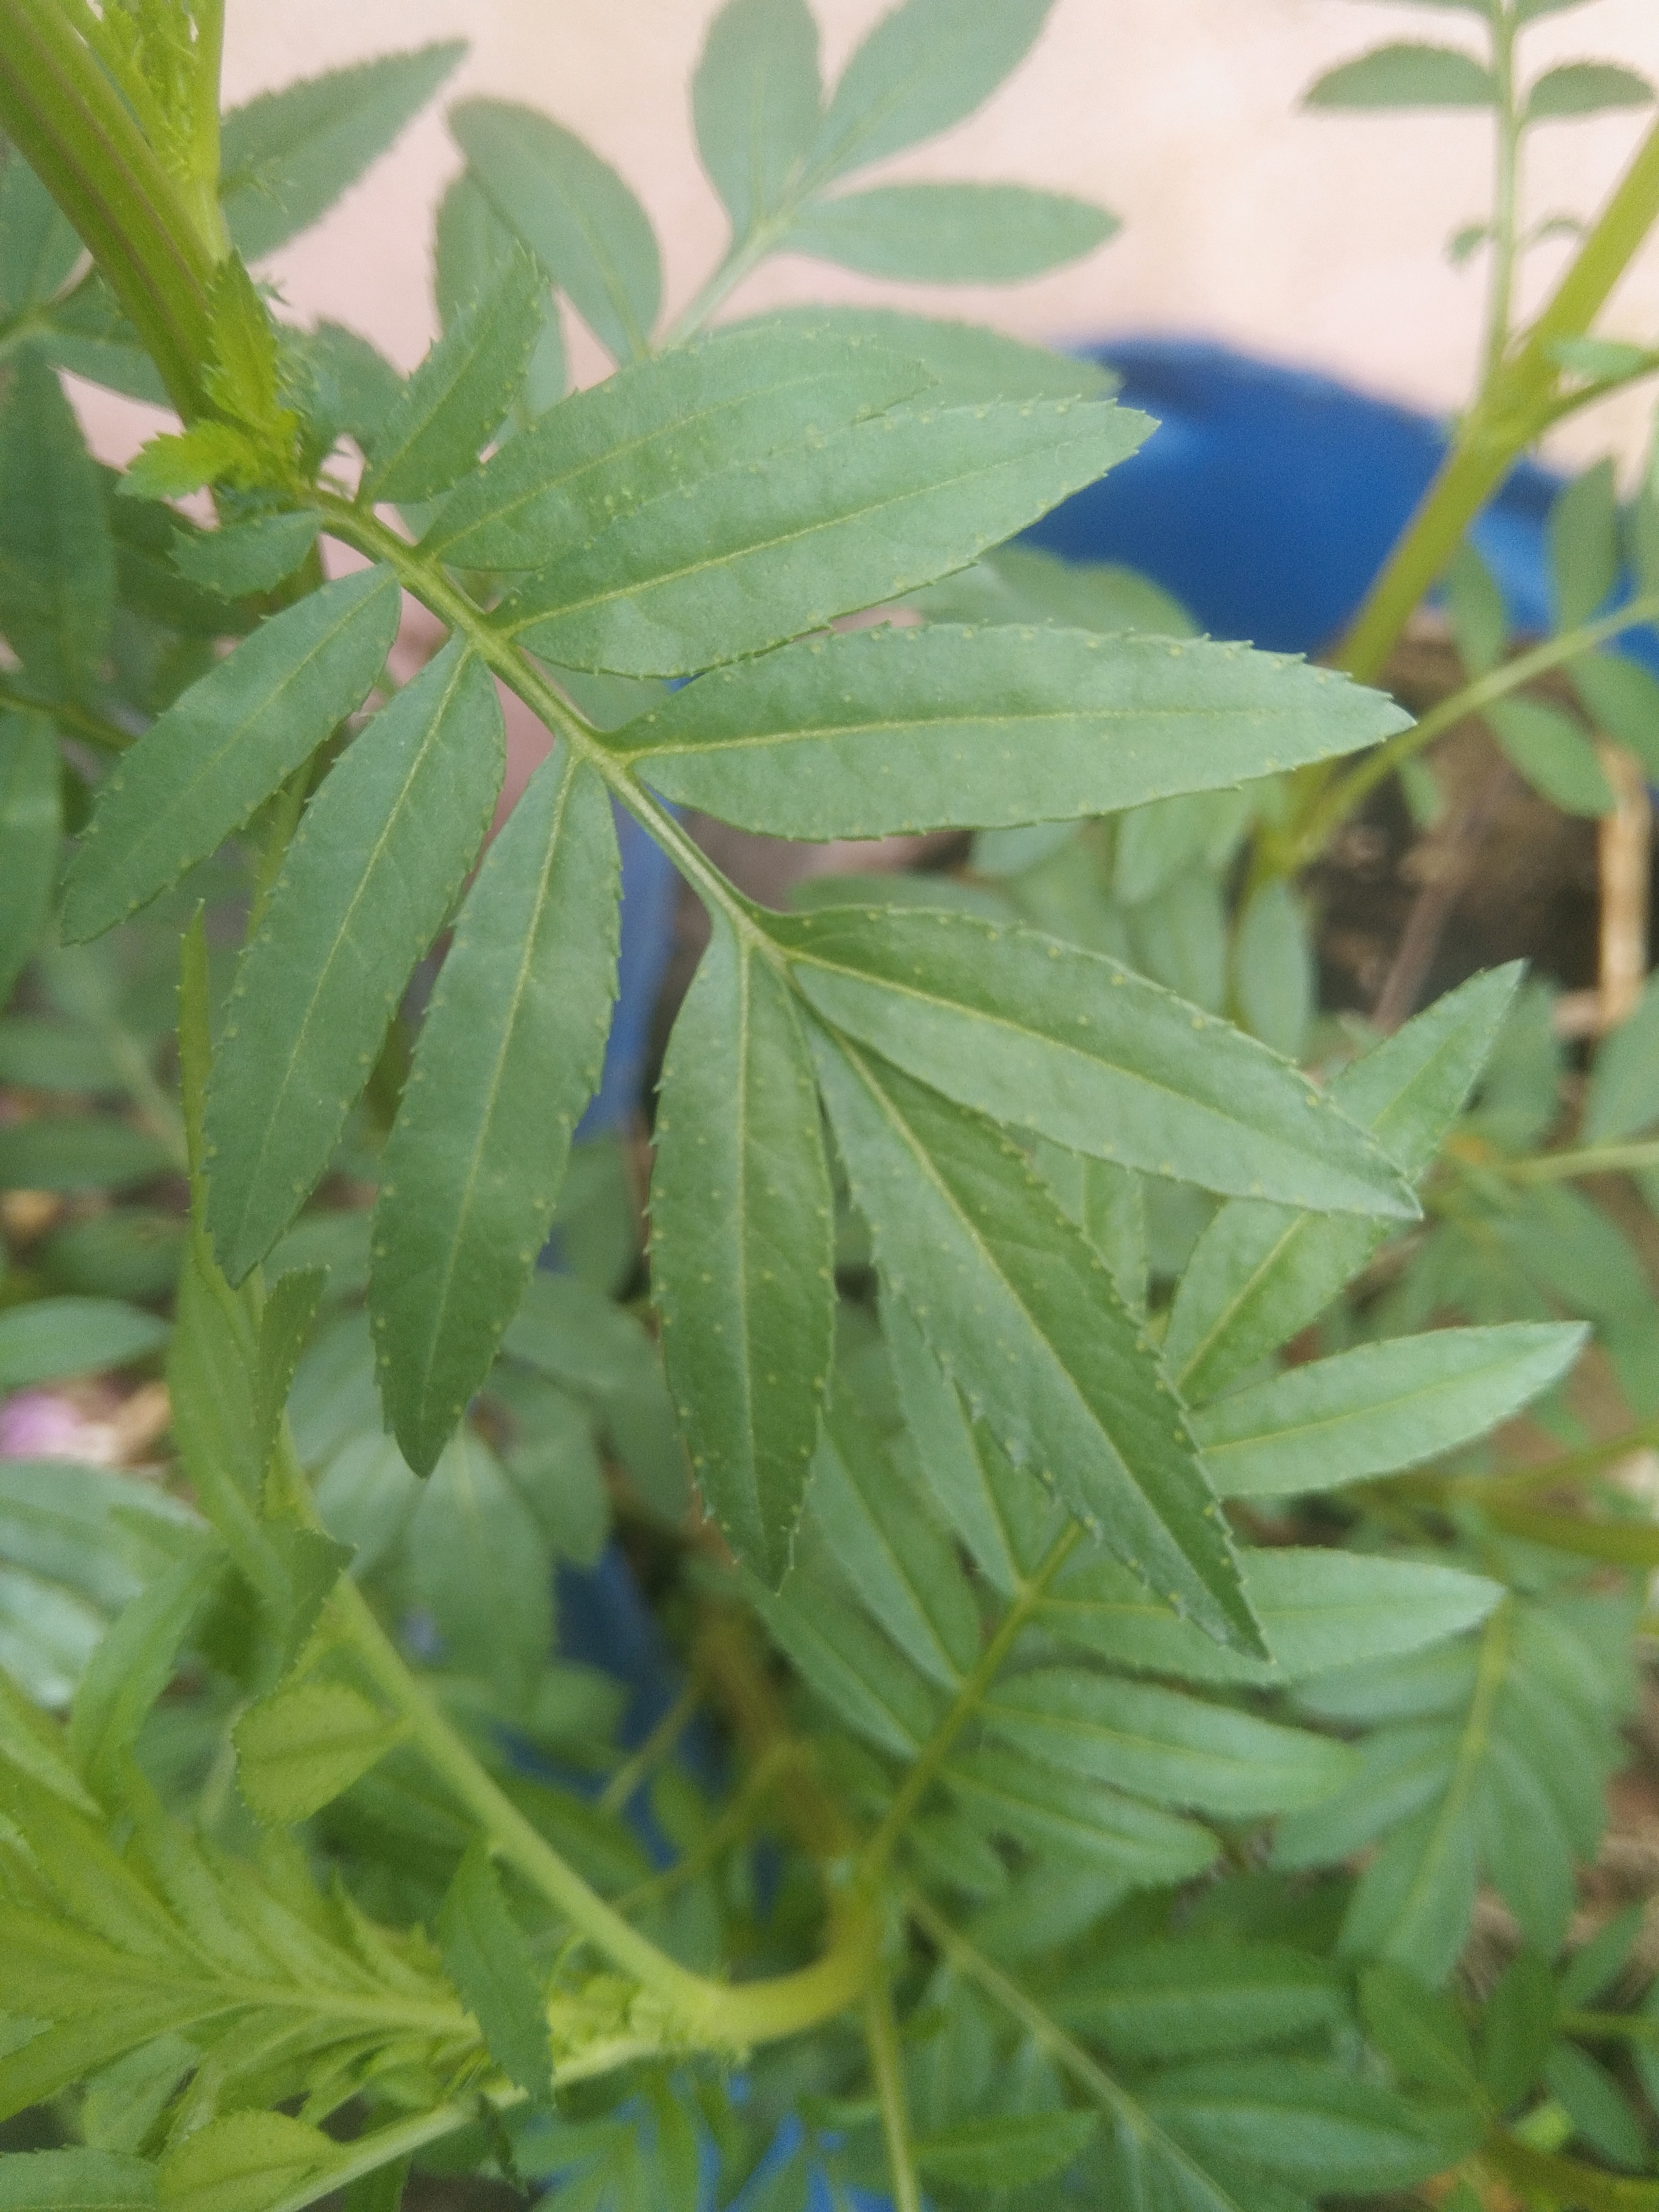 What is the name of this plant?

marigold
